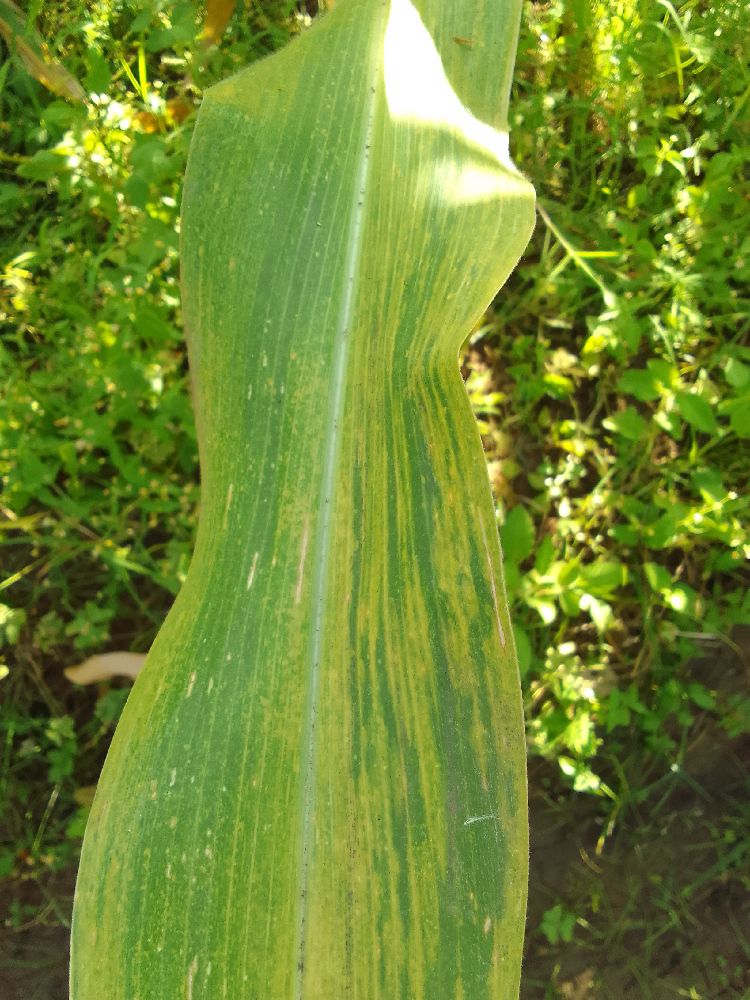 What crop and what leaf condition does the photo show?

maize, maize lethal necrosis
